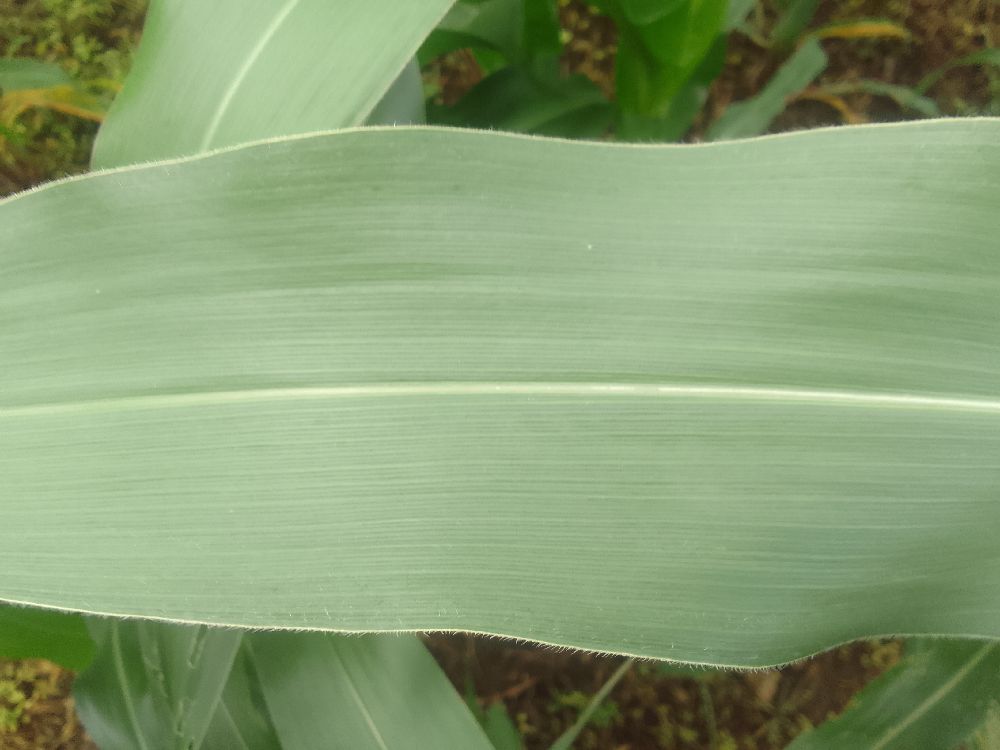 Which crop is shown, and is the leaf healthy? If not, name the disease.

maize, healthy
